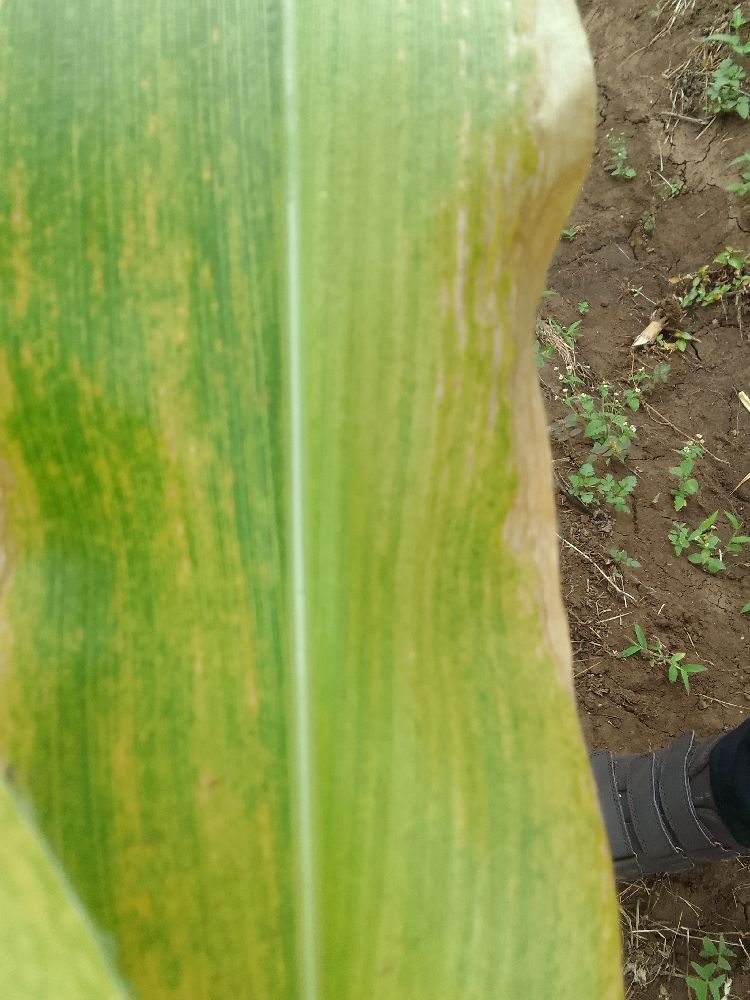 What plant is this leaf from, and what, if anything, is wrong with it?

maize, maize lethal necrosis
